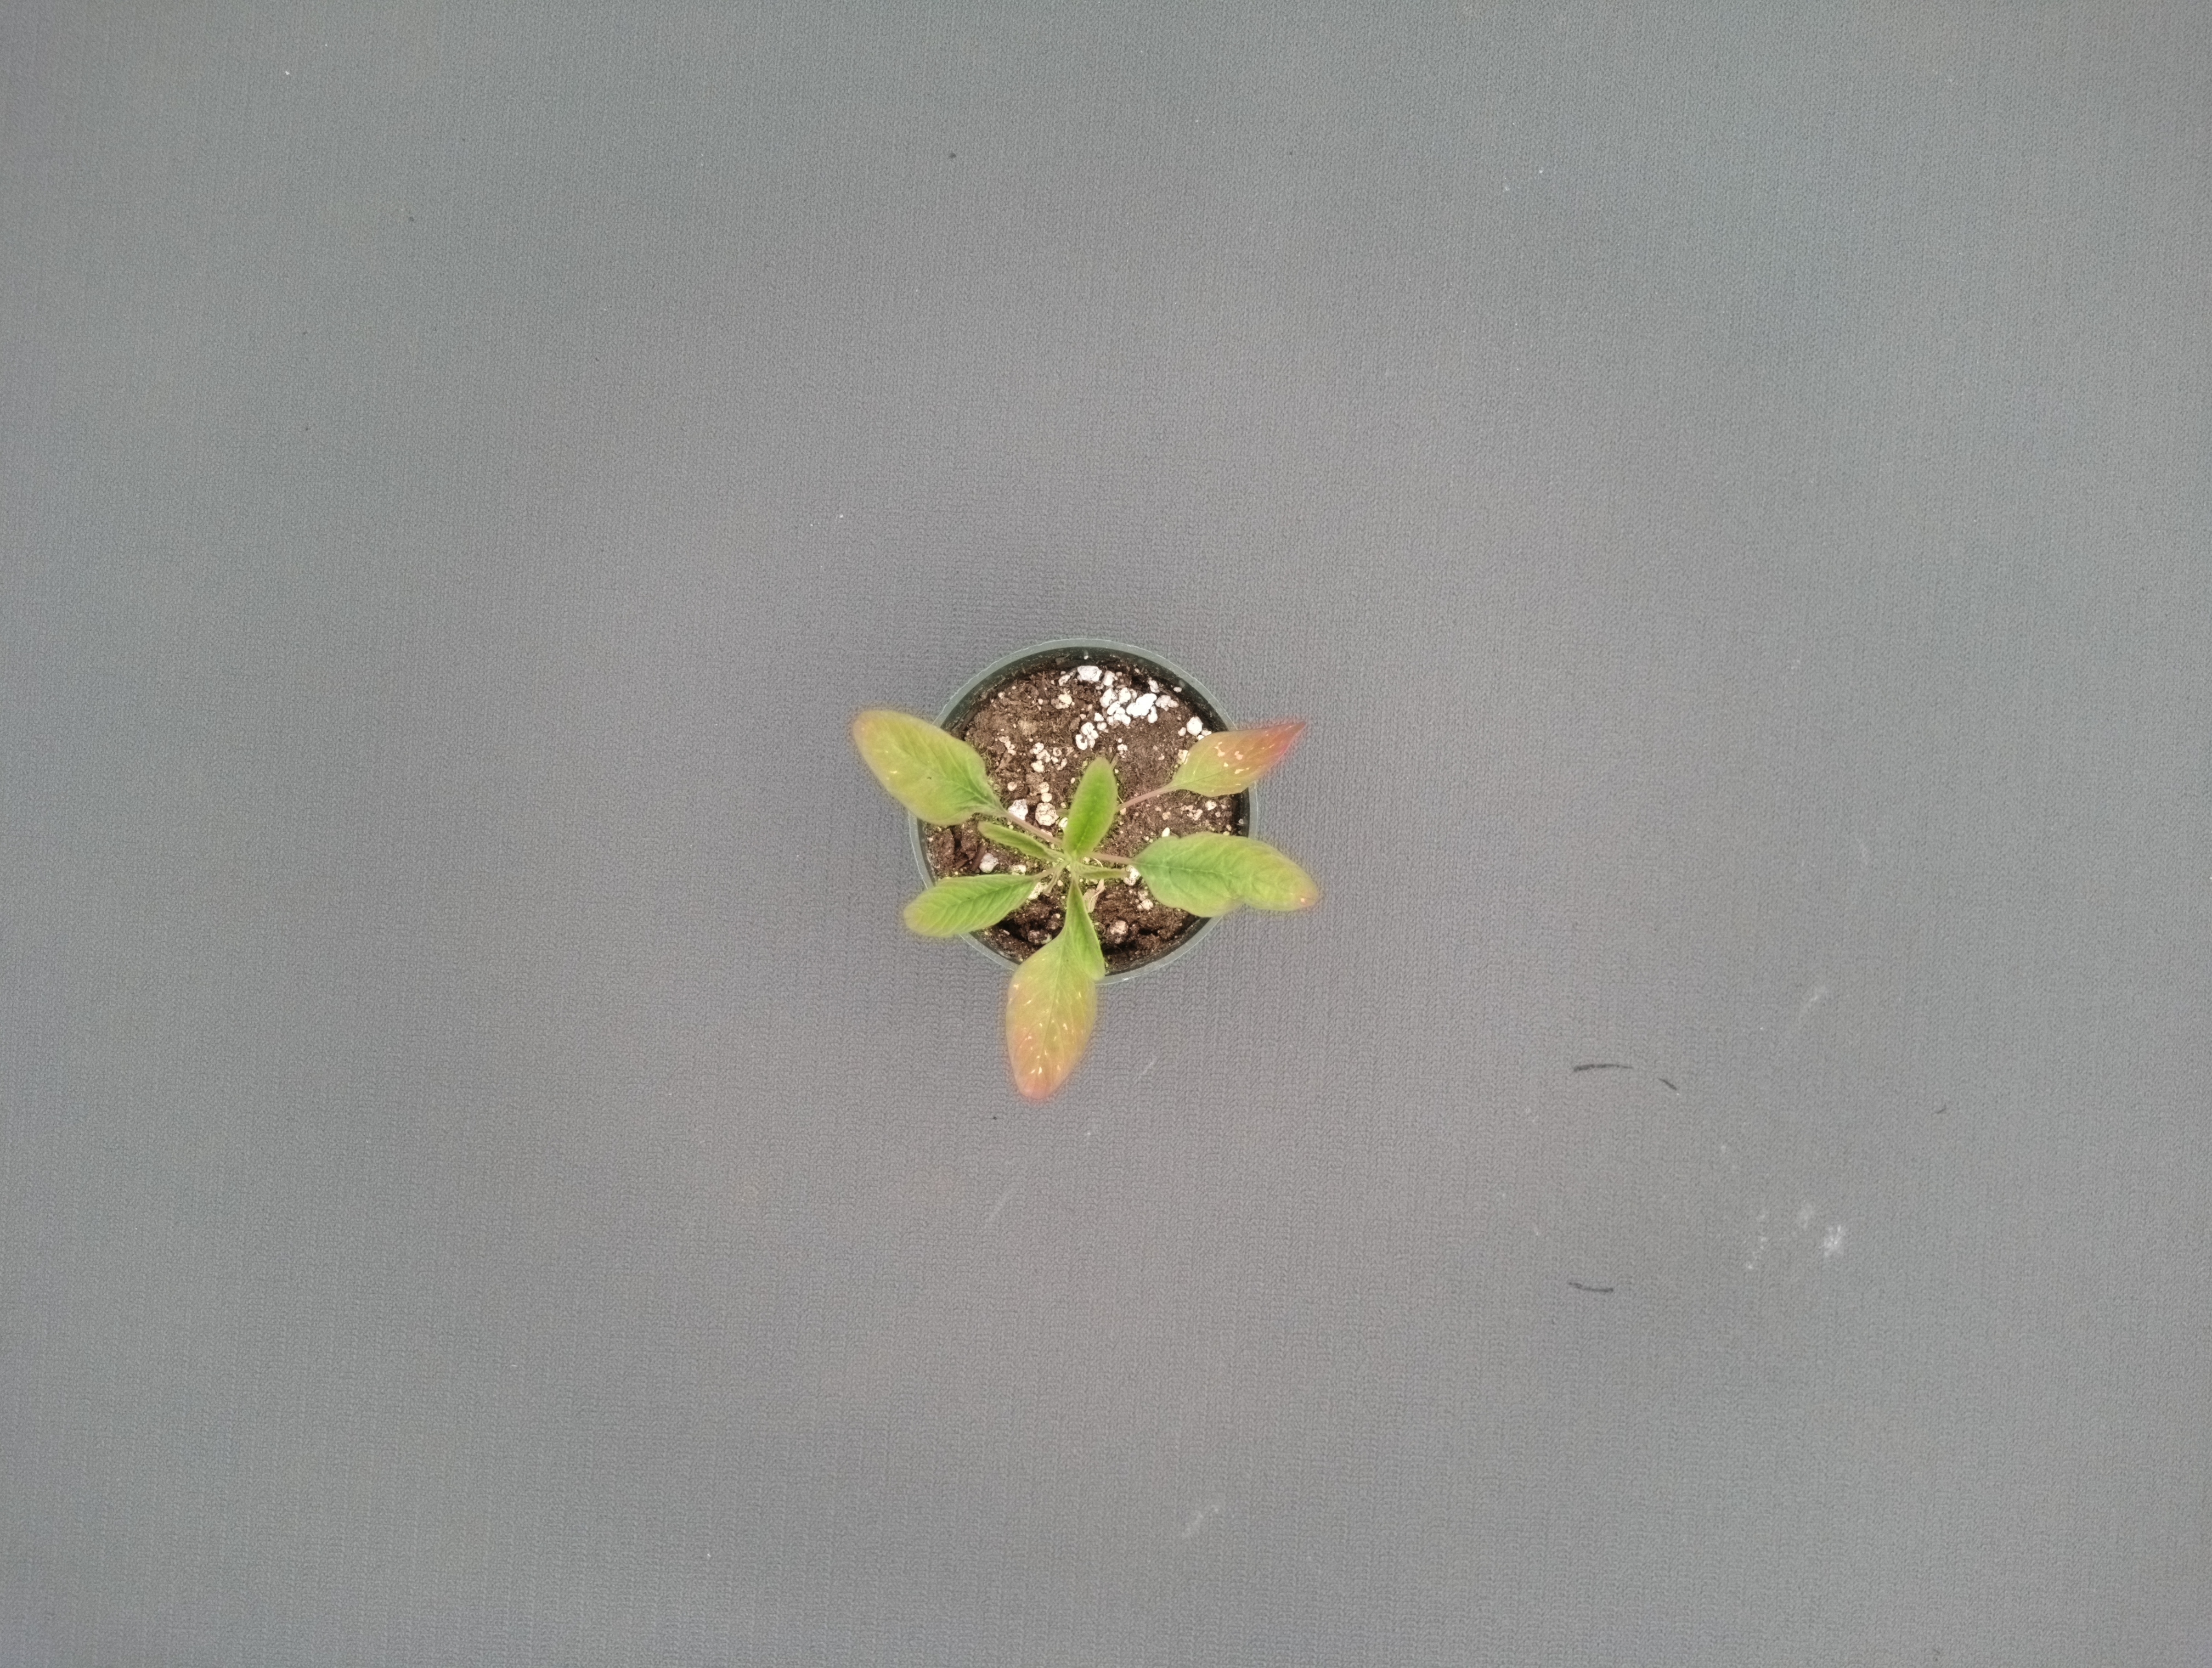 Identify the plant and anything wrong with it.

waterhemp, healthy untreated
